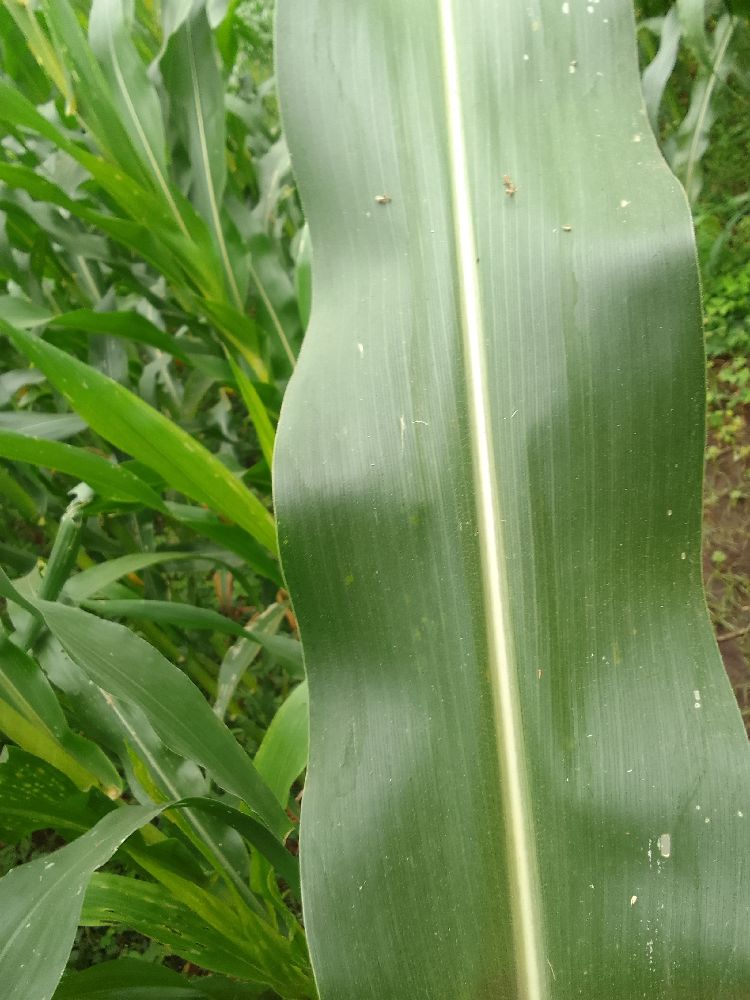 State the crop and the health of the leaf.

maize, healthy
